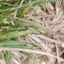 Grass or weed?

grass
